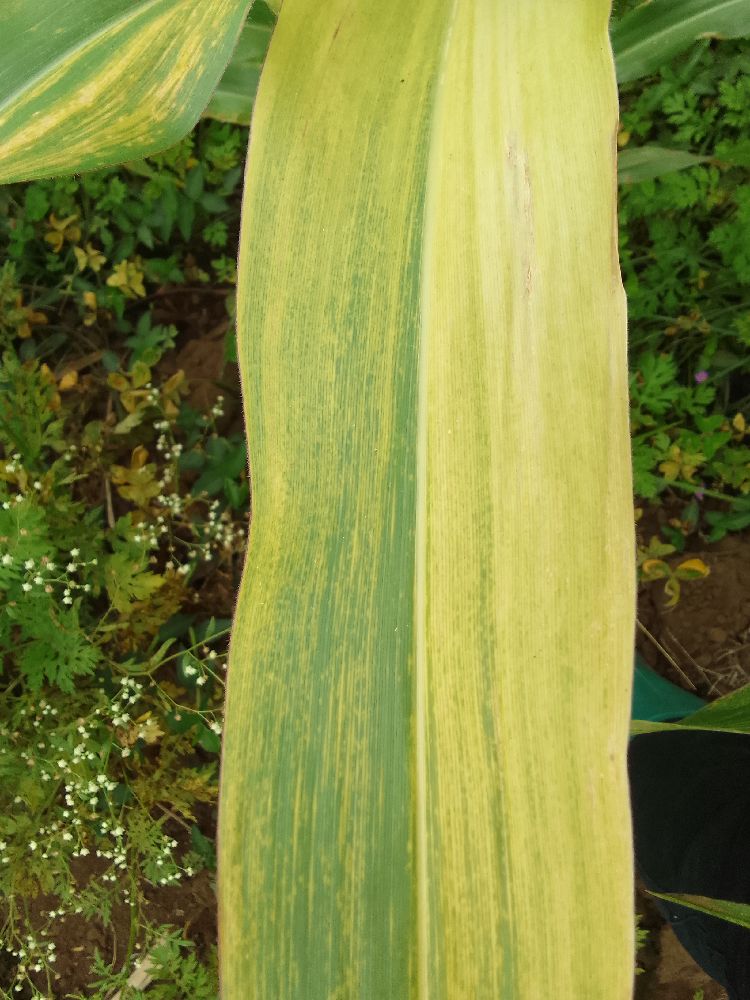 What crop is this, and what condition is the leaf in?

maize, maize lethal necrosis
